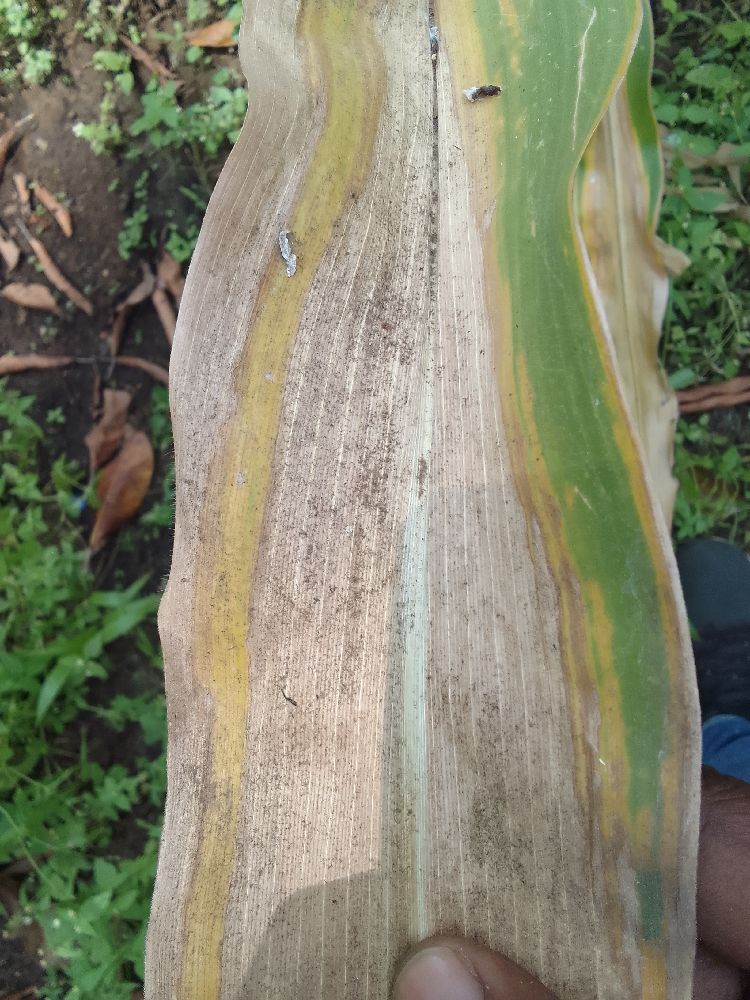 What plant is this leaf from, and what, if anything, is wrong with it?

maize, maize lethal necrosis
